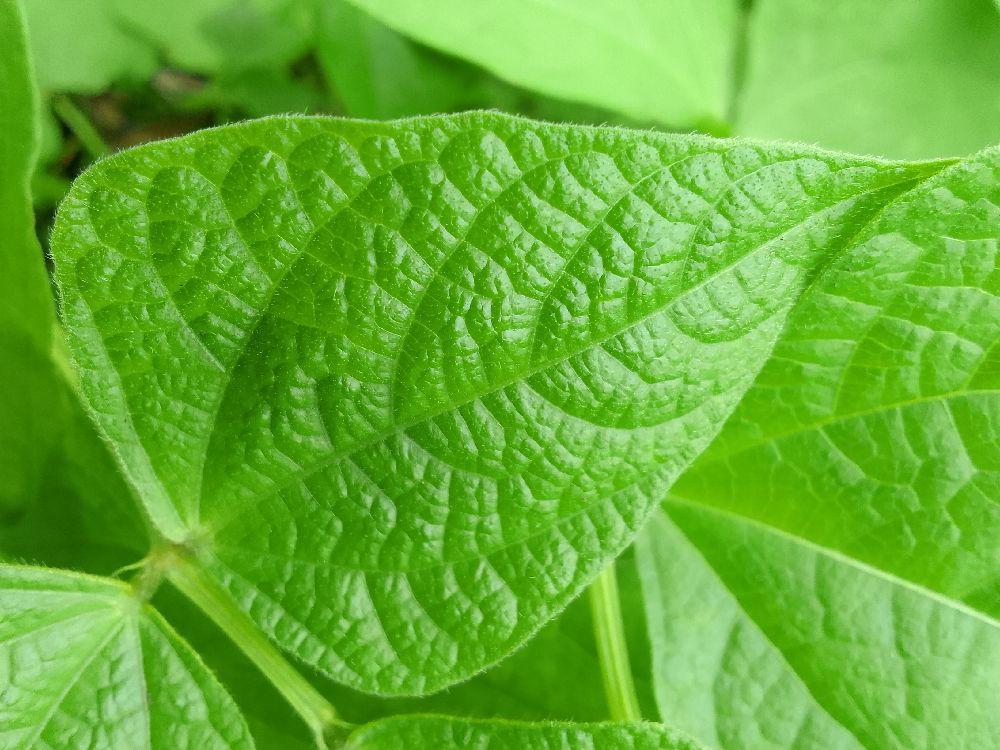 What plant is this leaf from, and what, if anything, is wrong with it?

common bean, healthy
